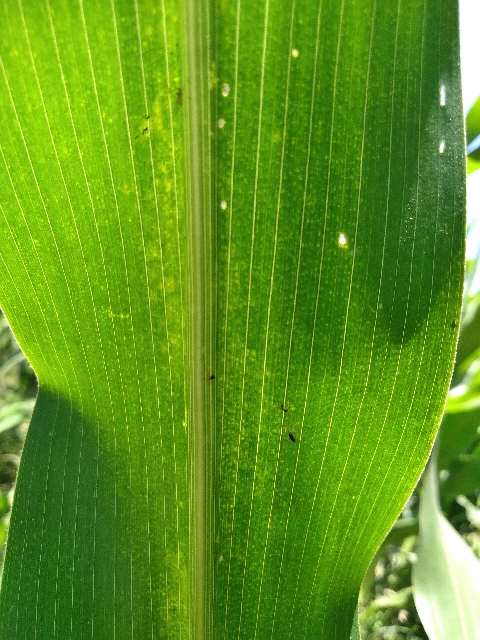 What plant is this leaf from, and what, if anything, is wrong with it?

maize, maize lethal necrosis
